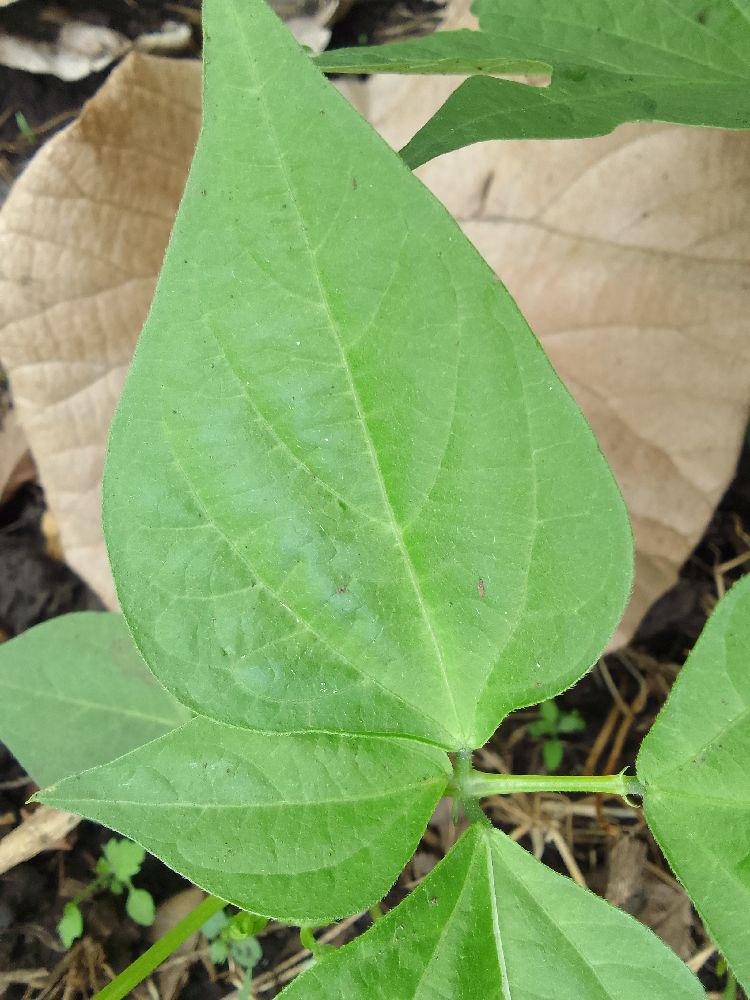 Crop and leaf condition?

common bean, healthy
